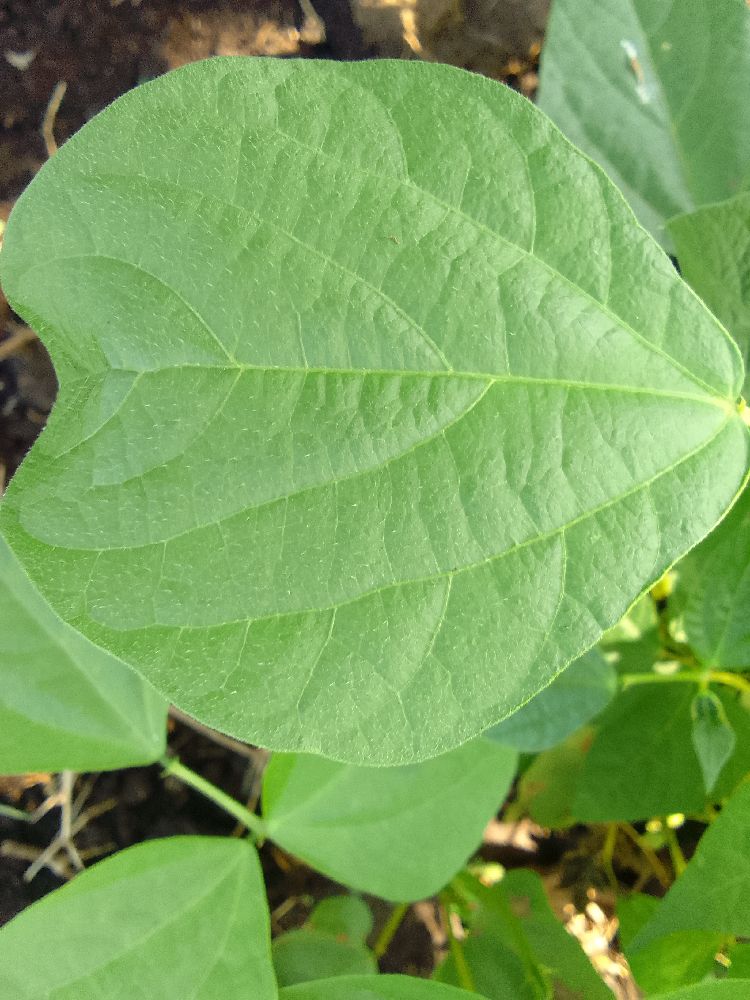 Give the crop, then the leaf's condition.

common bean, healthy
